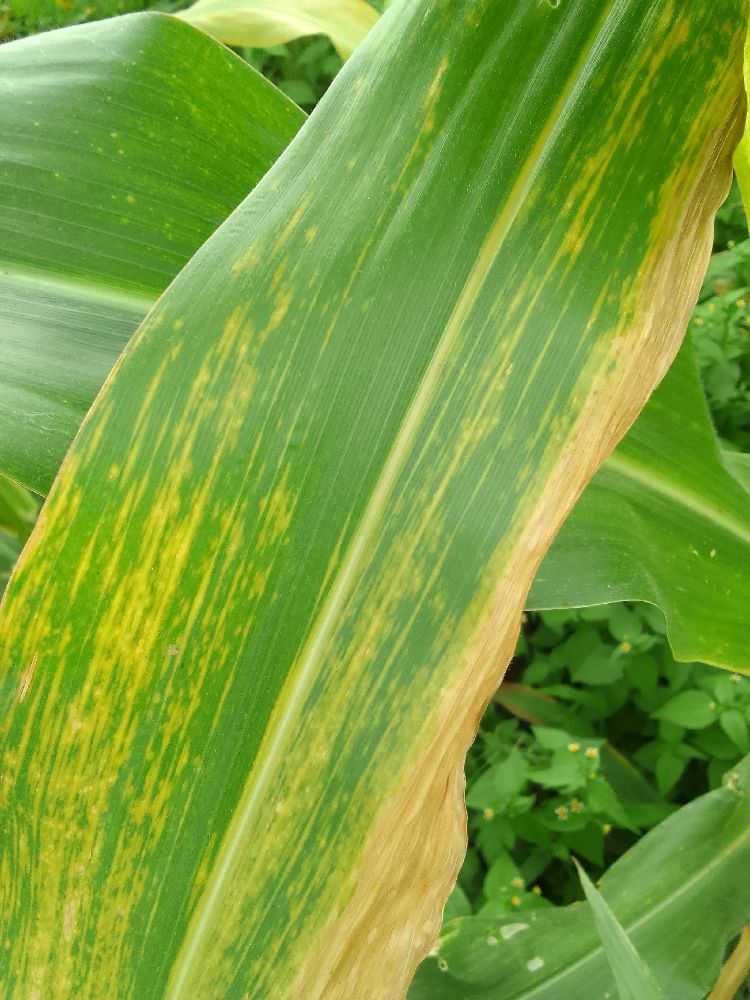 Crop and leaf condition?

maize, maize lethal necrosis
